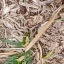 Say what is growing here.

grass
